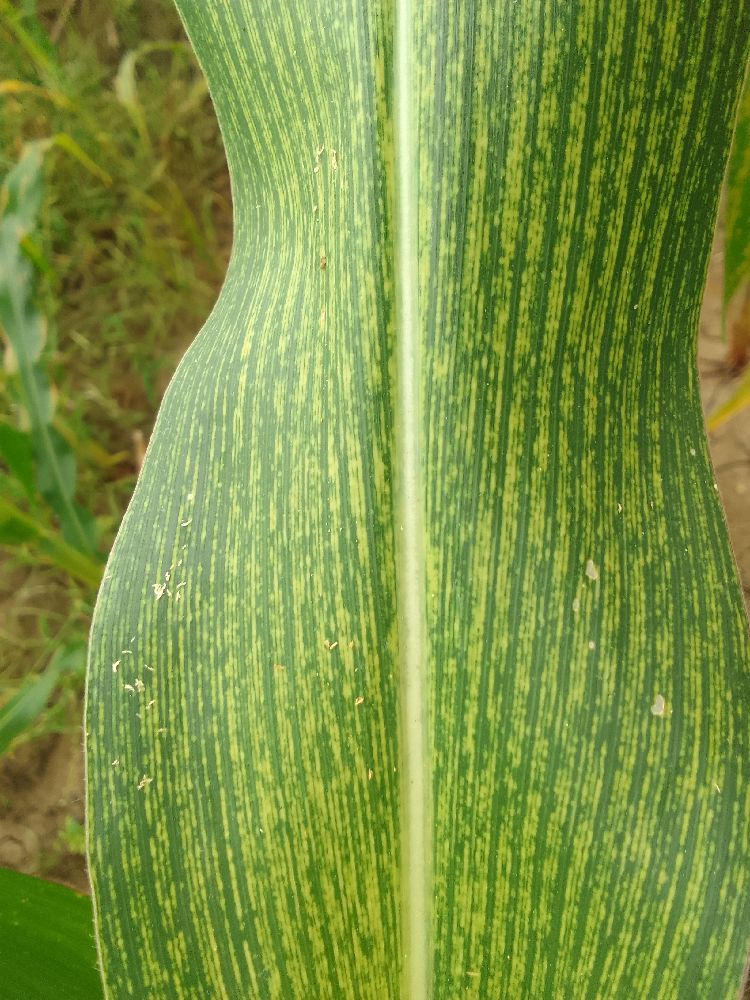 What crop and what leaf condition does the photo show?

maize, maize streak virus
